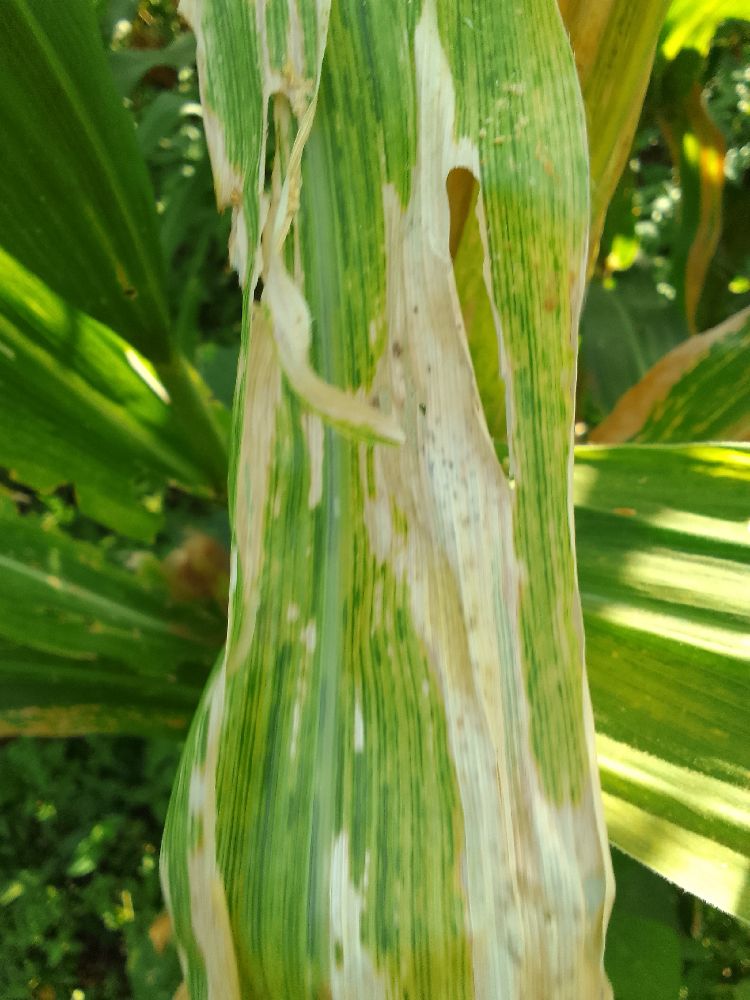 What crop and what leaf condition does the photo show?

maize, maize lethal necrosis
